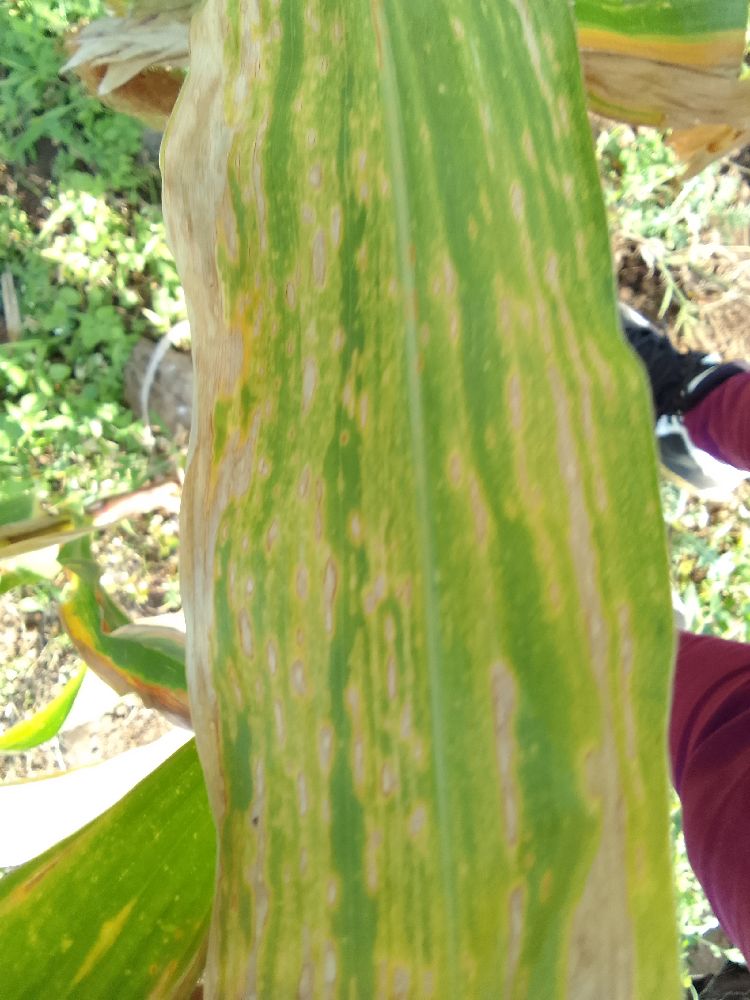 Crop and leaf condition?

maize, maize lethal necrosis
